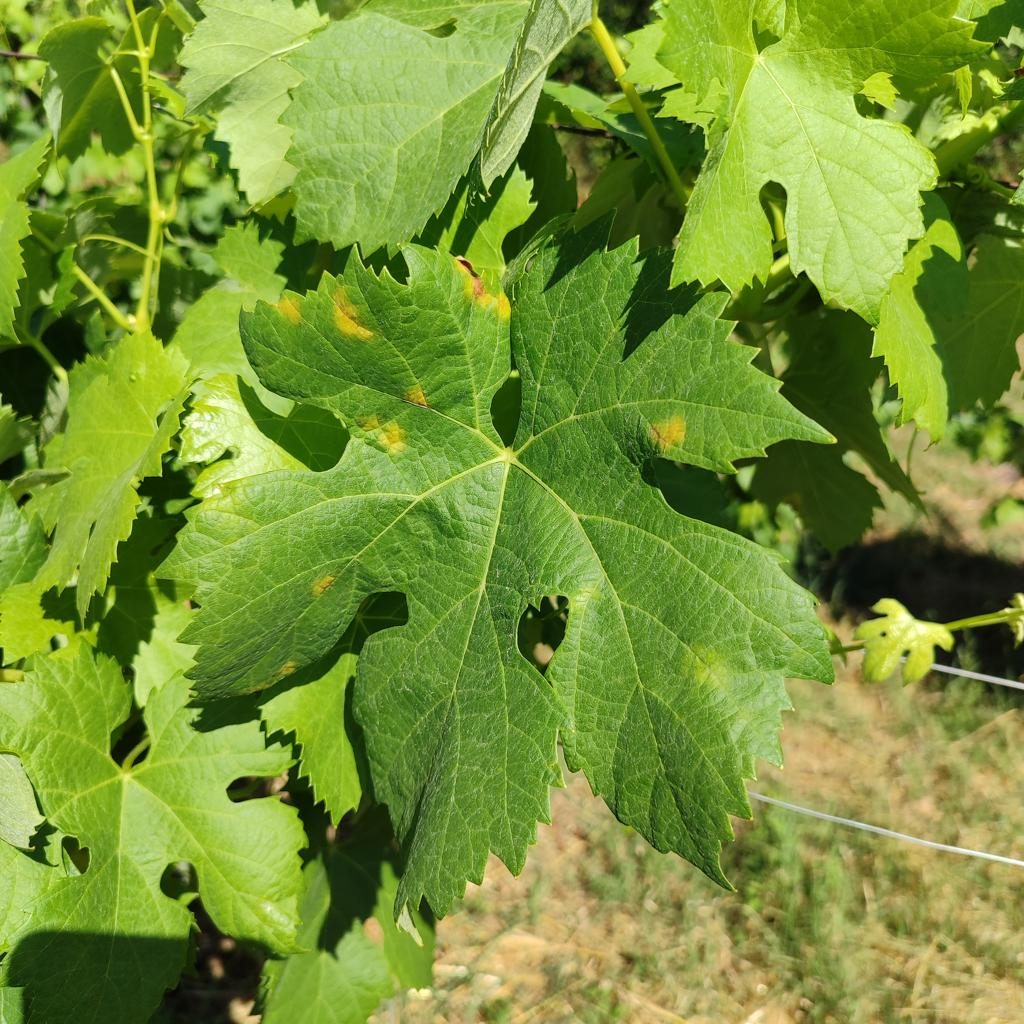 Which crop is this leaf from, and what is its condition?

grapevine, downy mildew
